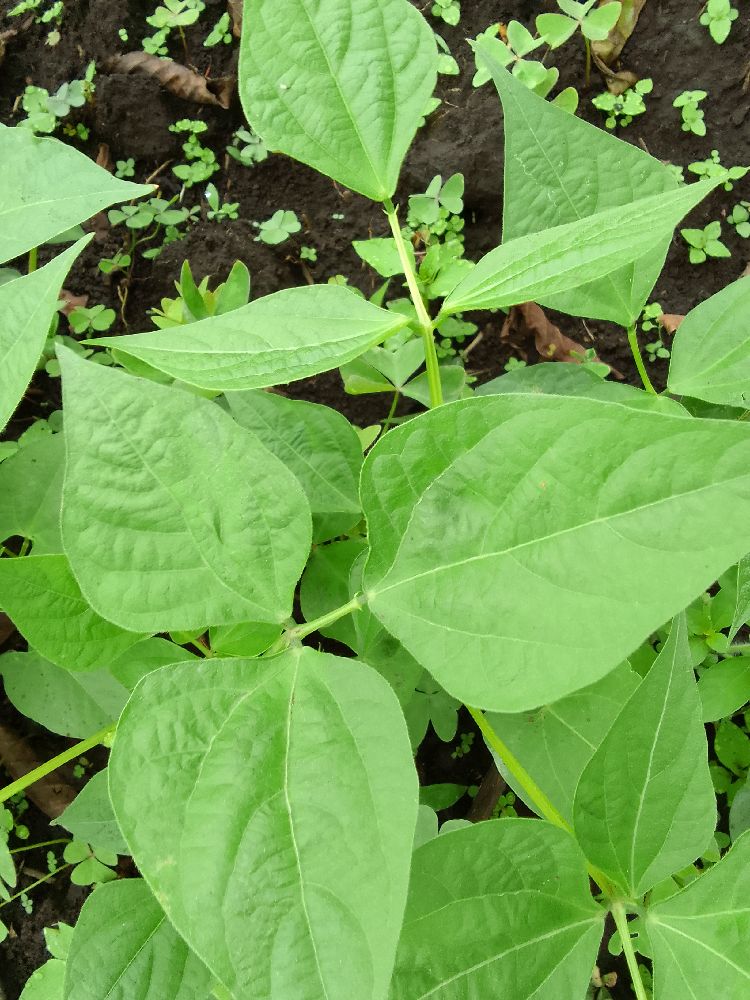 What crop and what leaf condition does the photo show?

common bean, healthy
